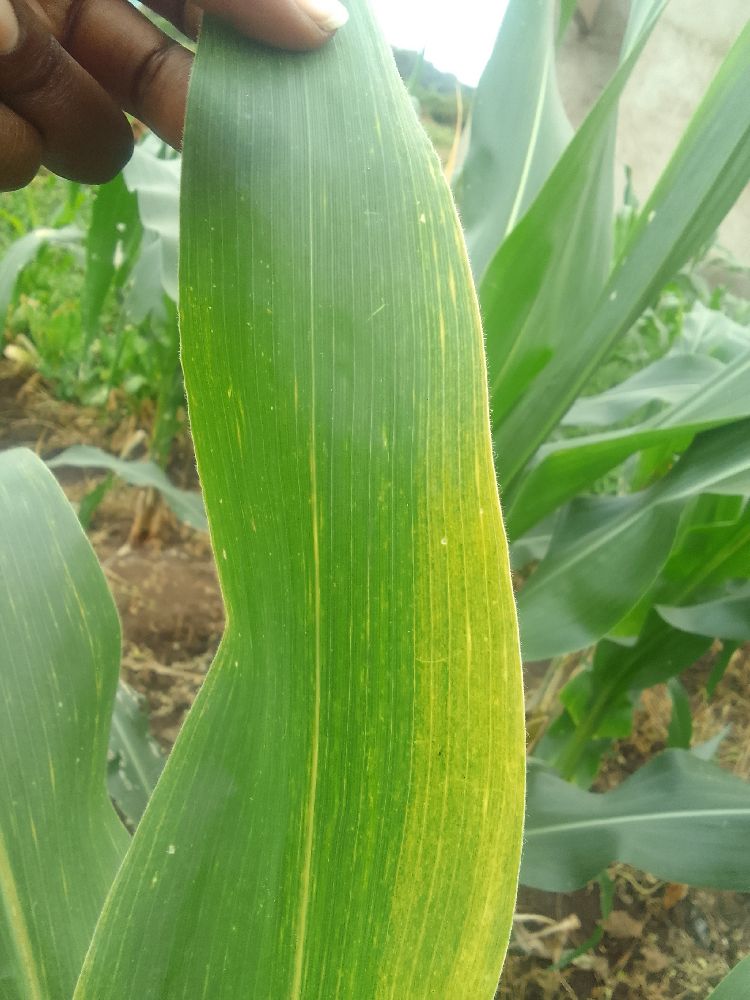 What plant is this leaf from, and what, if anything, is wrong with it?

maize, maize lethal necrosis
